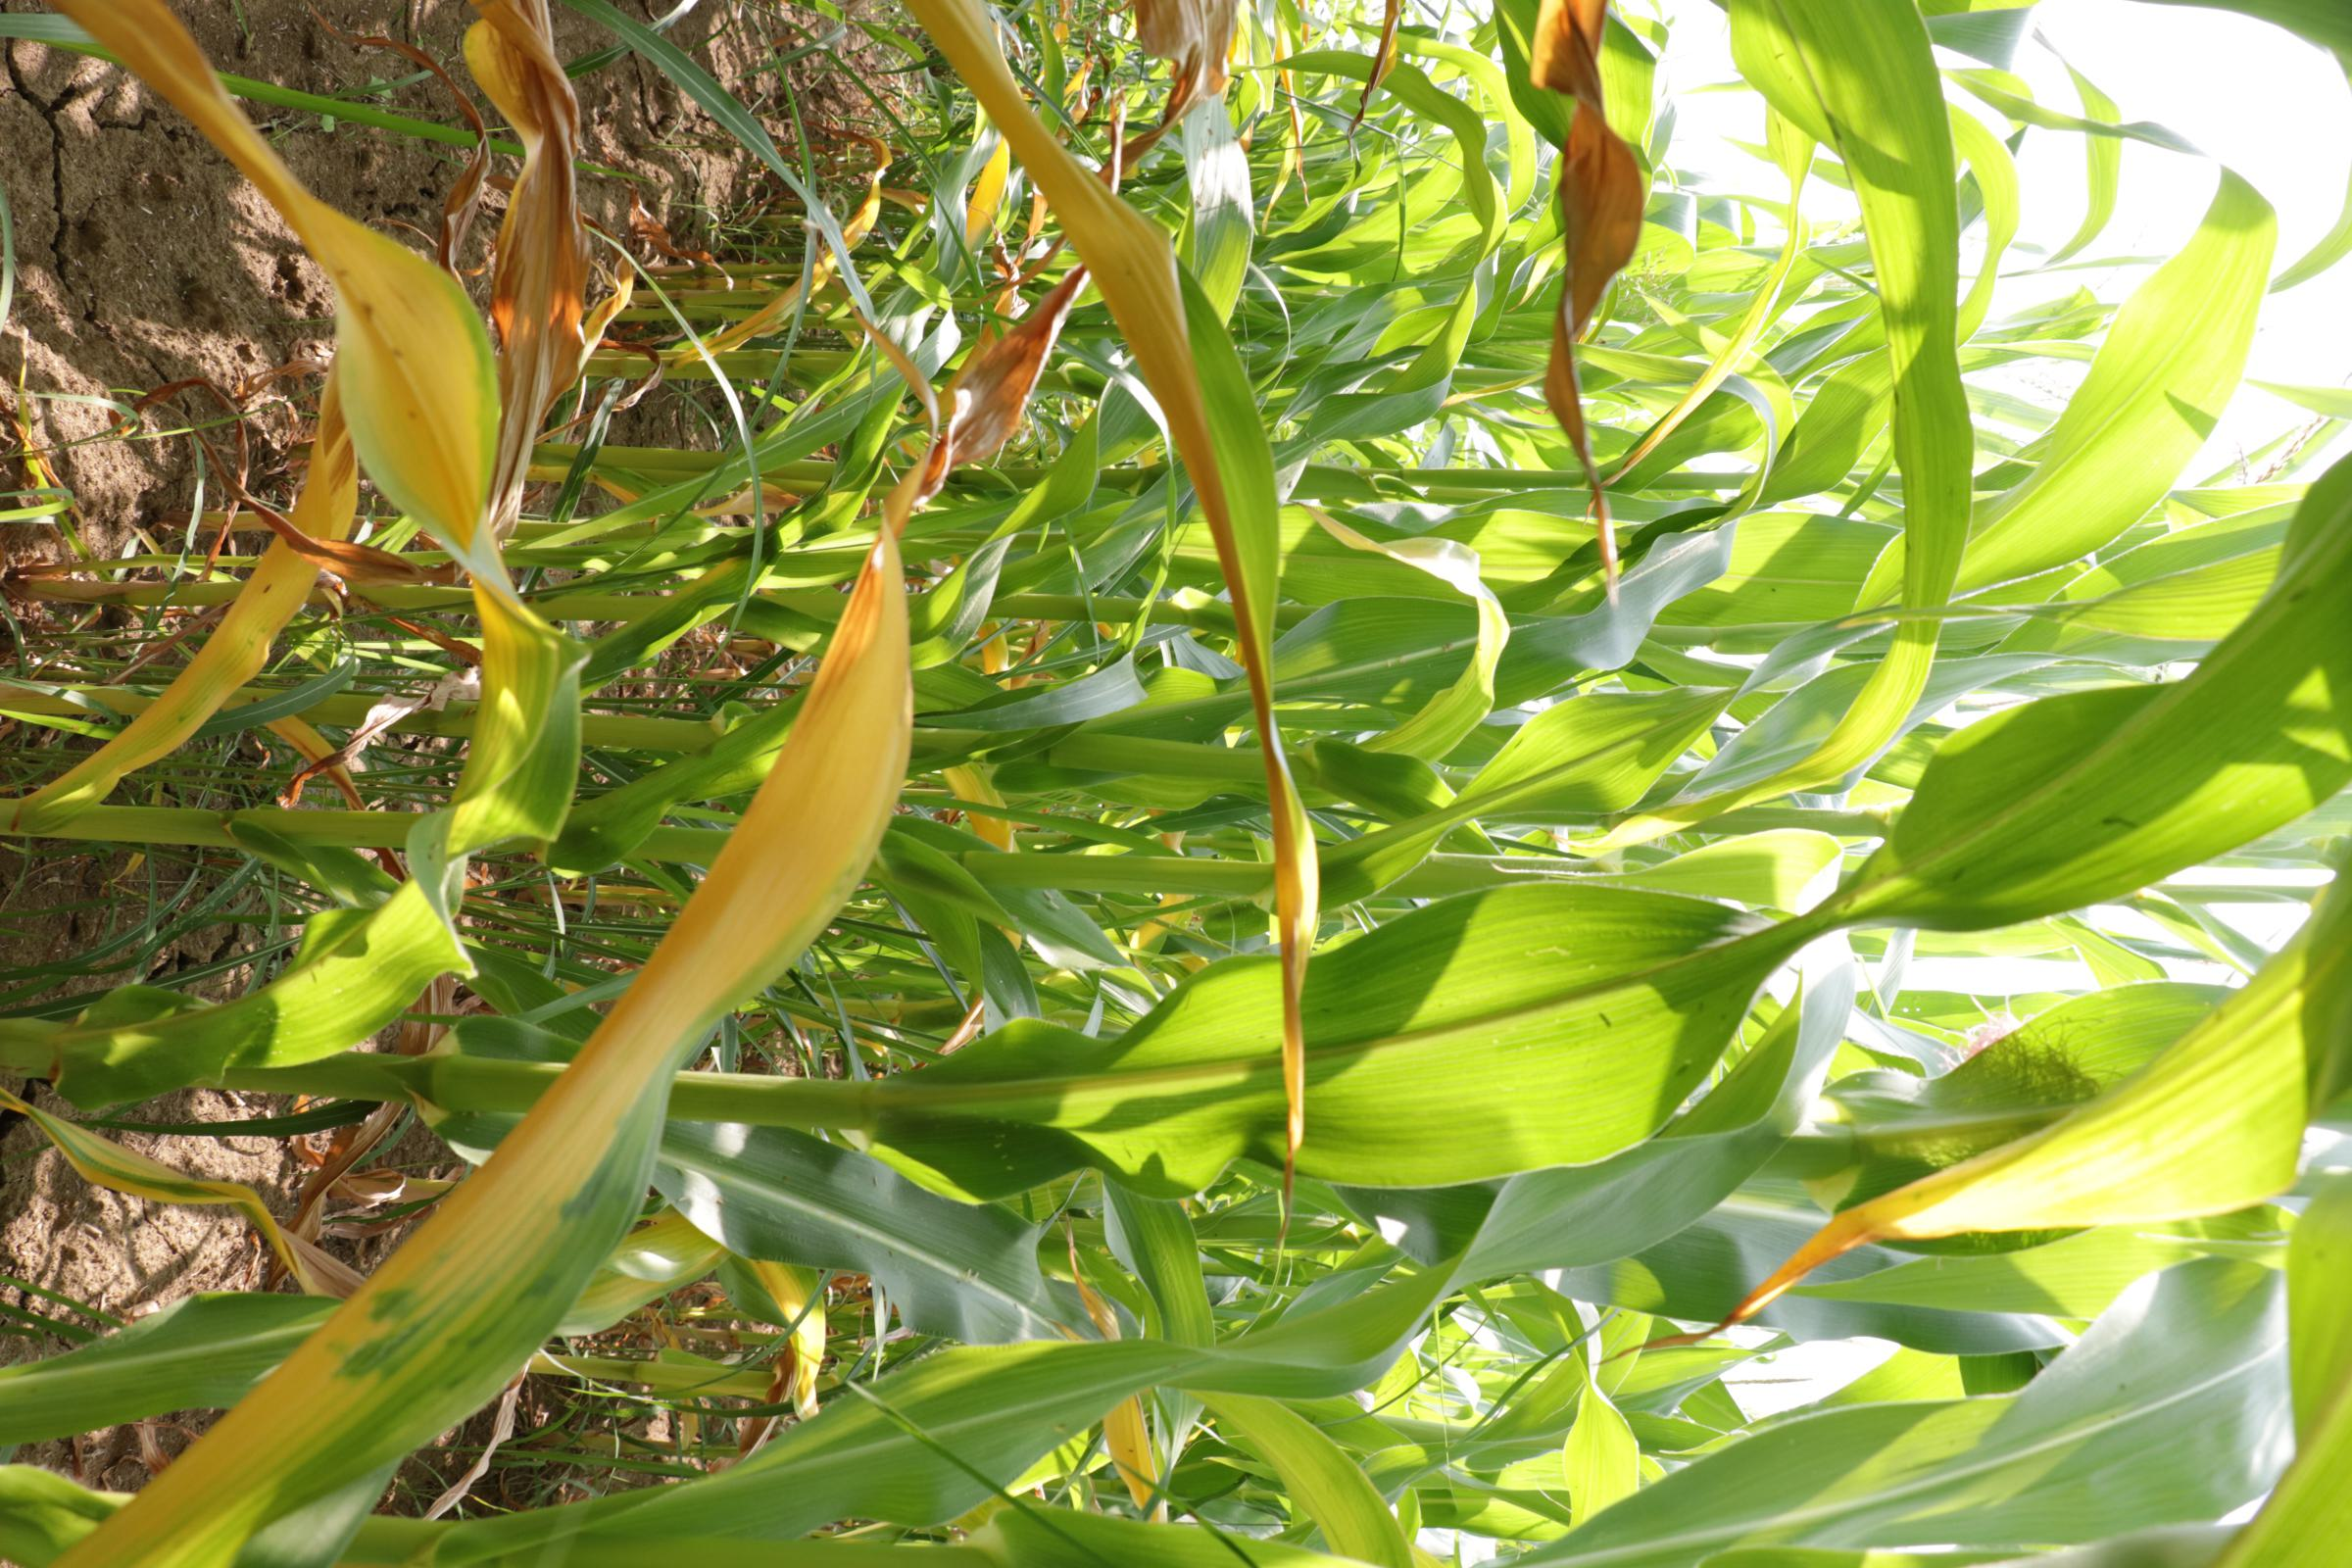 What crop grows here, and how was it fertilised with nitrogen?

maize, no added nitrogen
